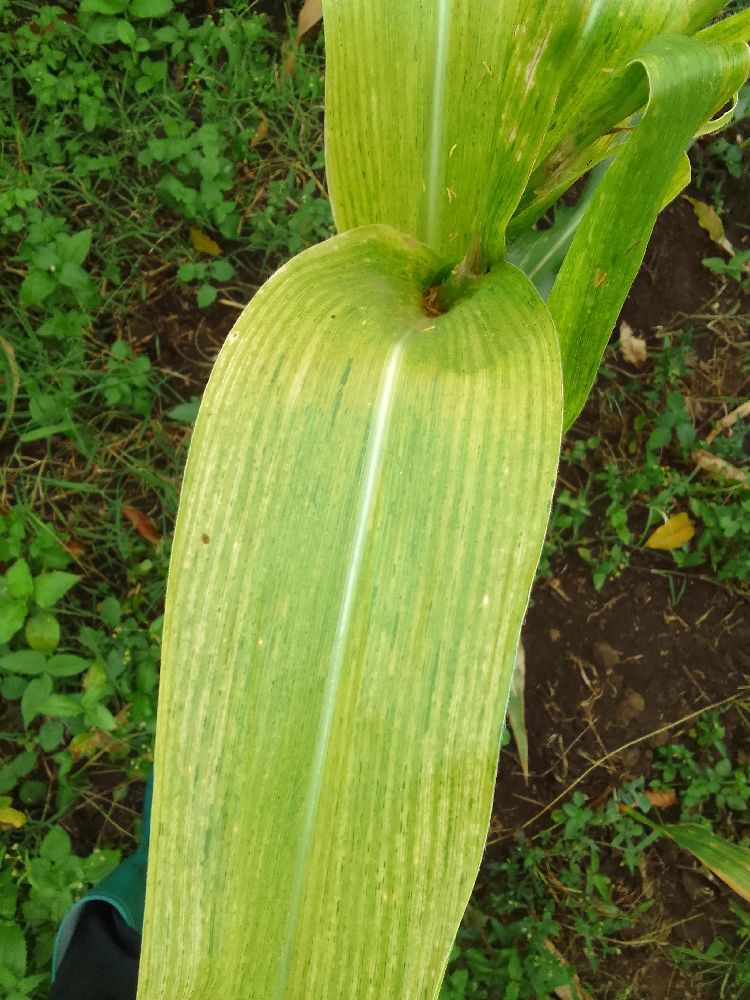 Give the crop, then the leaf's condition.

maize, maize lethal necrosis
